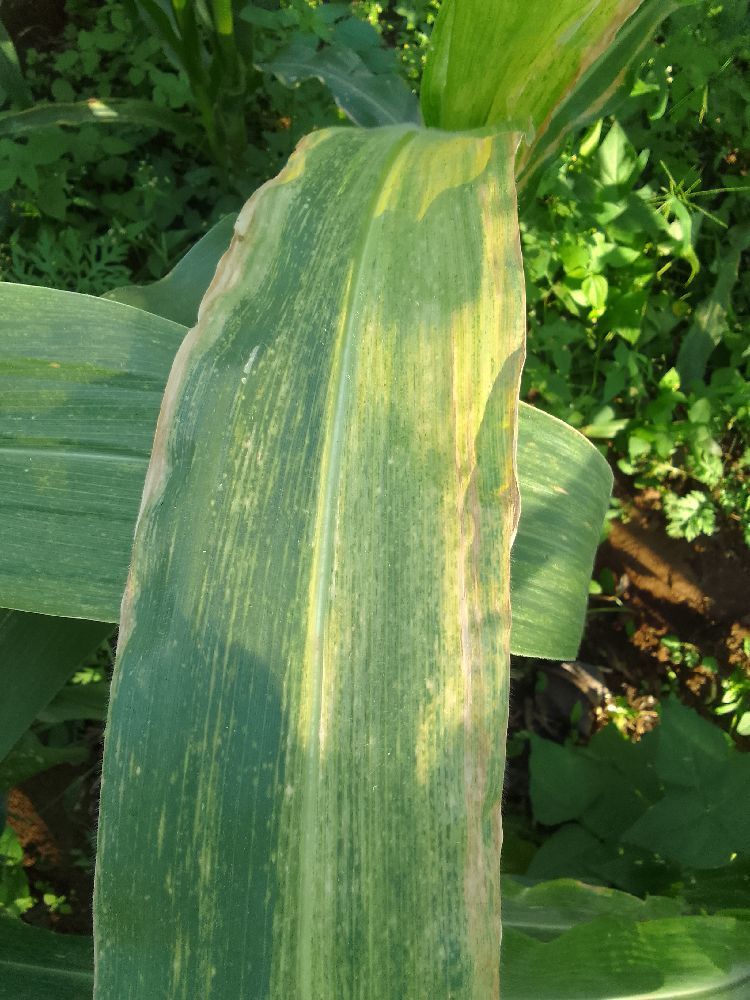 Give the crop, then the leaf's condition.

maize, maize lethal necrosis
